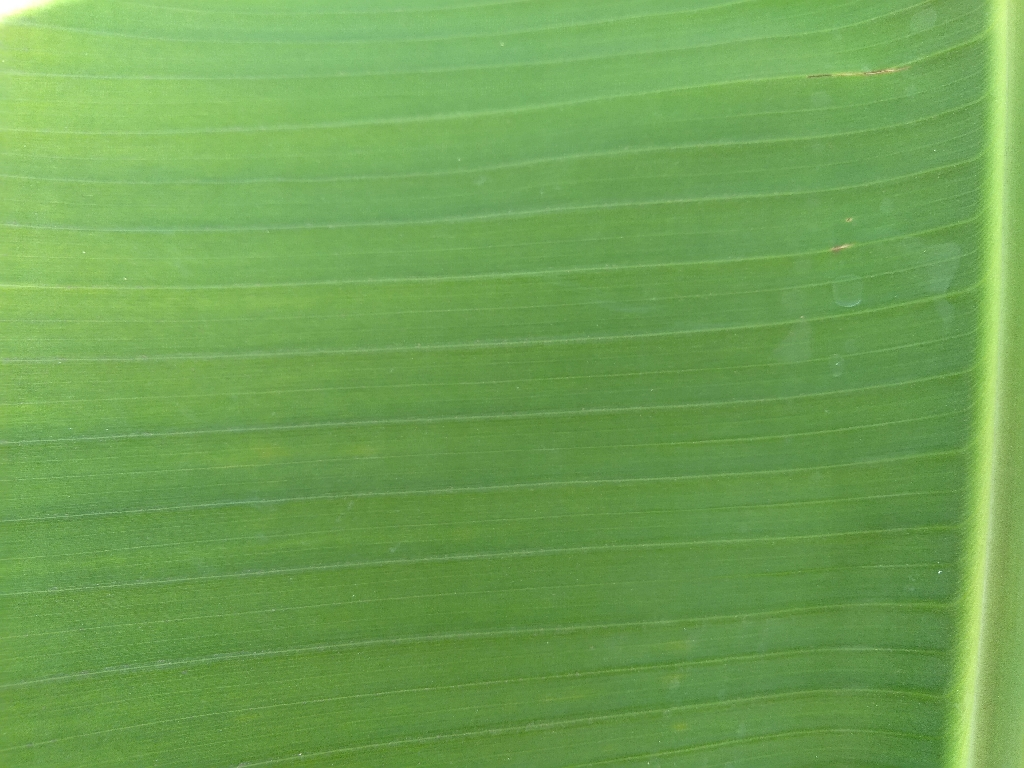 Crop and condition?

banana, healthy
